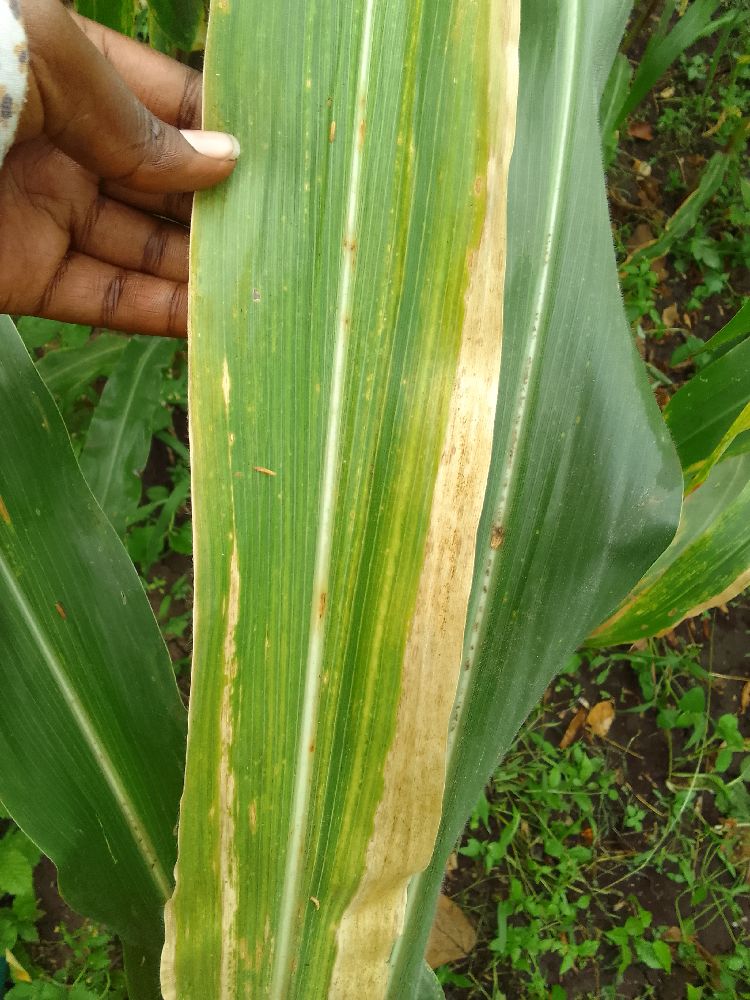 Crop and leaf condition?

maize, maize lethal necrosis
